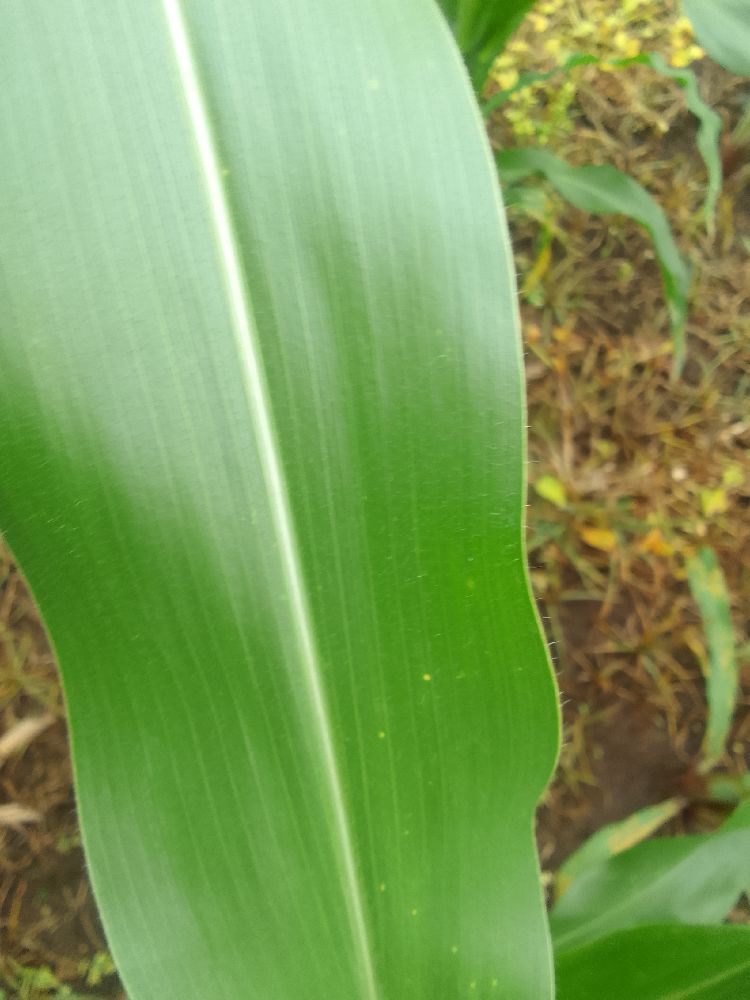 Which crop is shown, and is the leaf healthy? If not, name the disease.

maize, healthy
